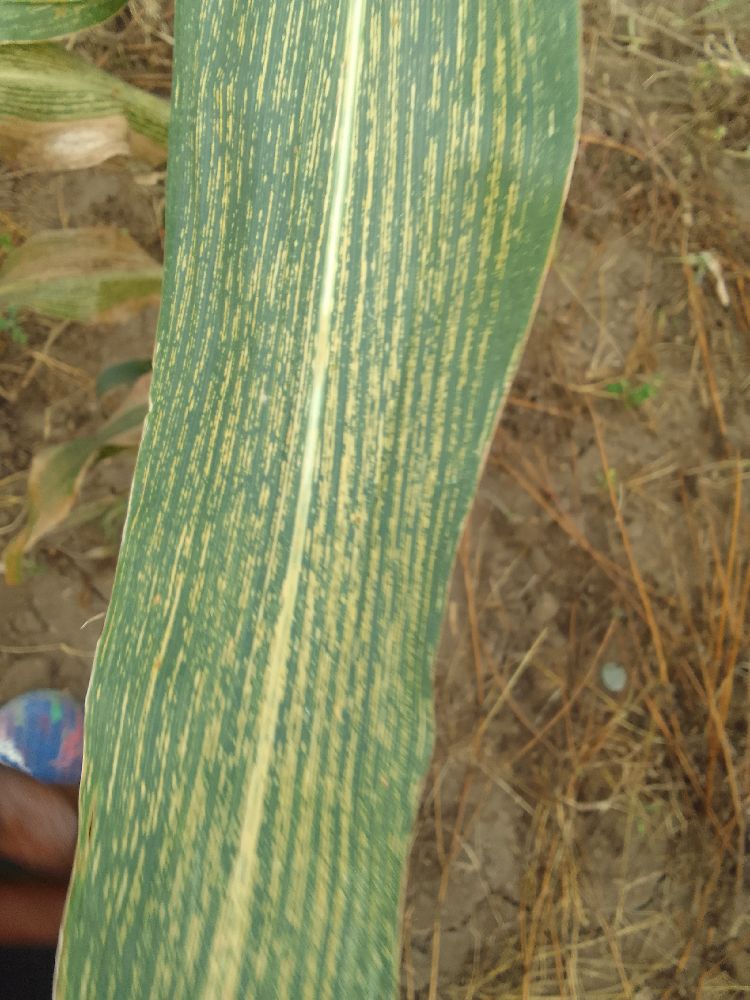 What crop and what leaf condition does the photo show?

maize, maize streak virus
